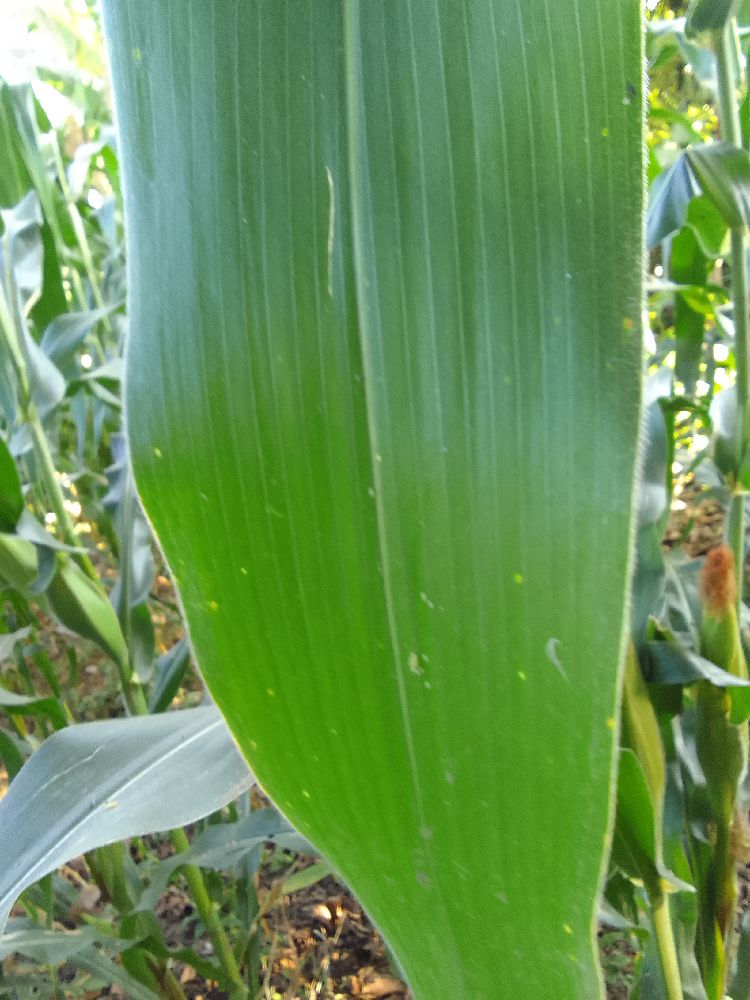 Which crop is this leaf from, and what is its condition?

maize, healthy
